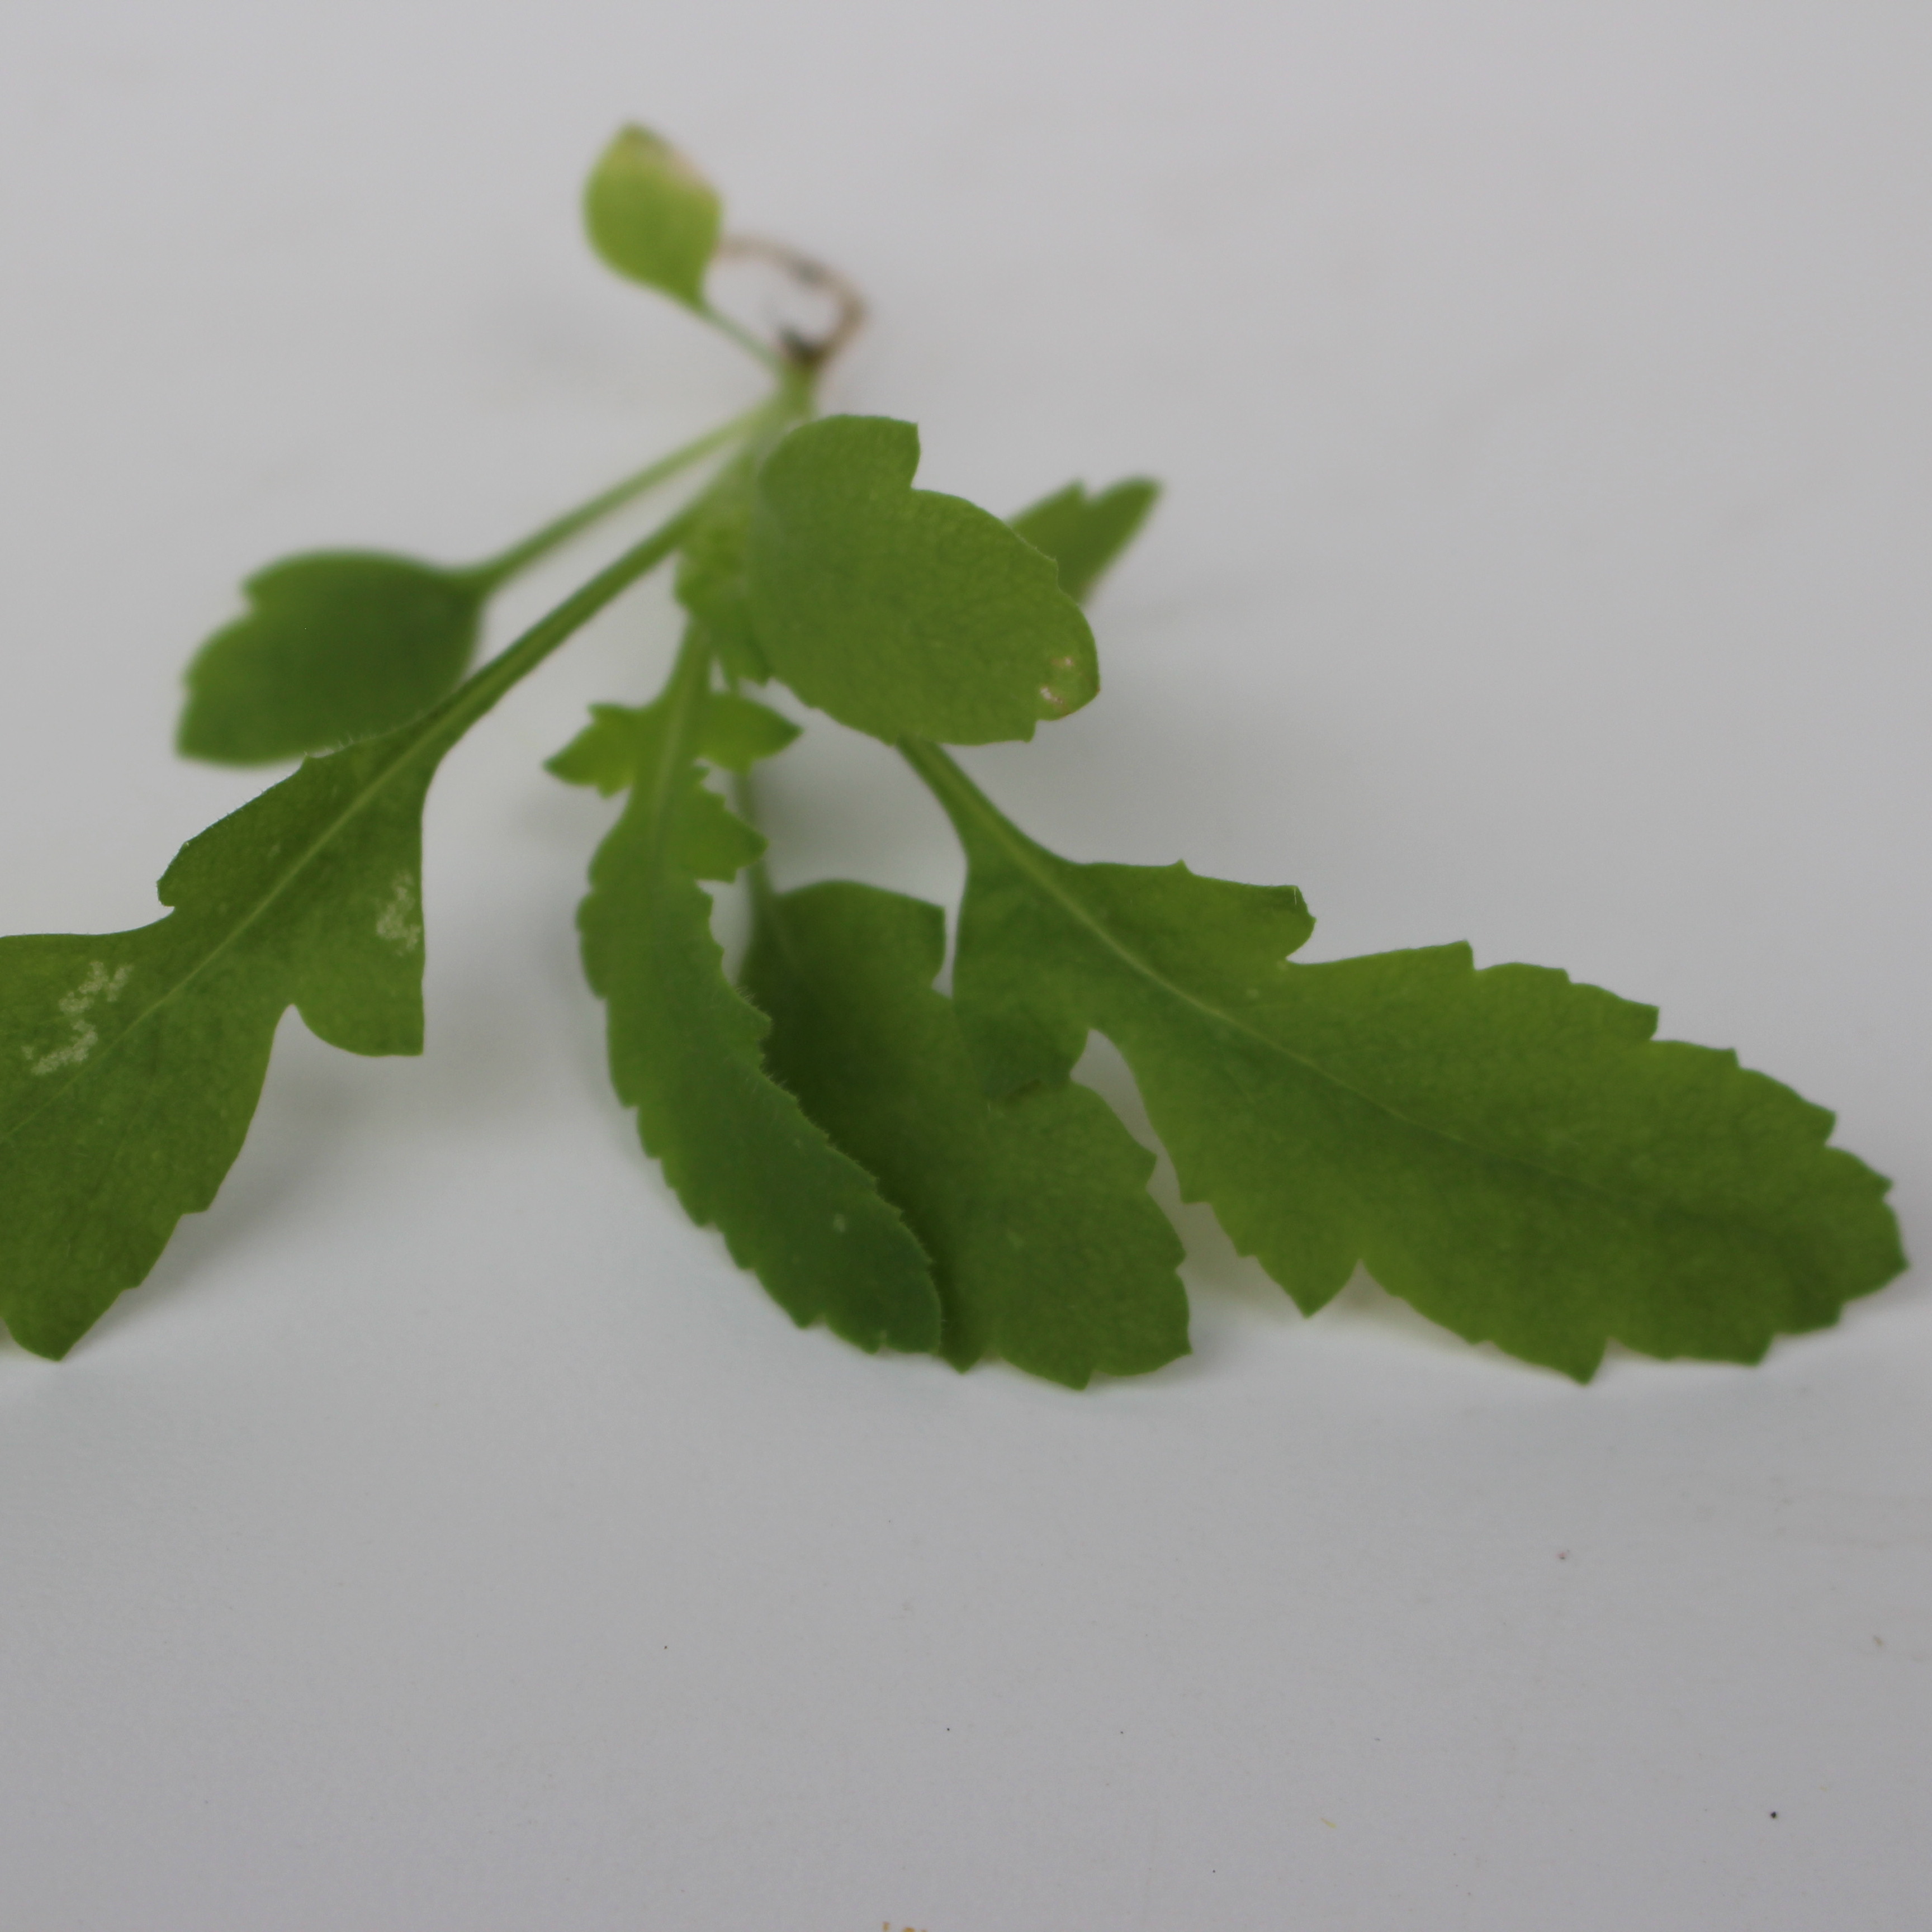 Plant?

Papaver rhoeas
